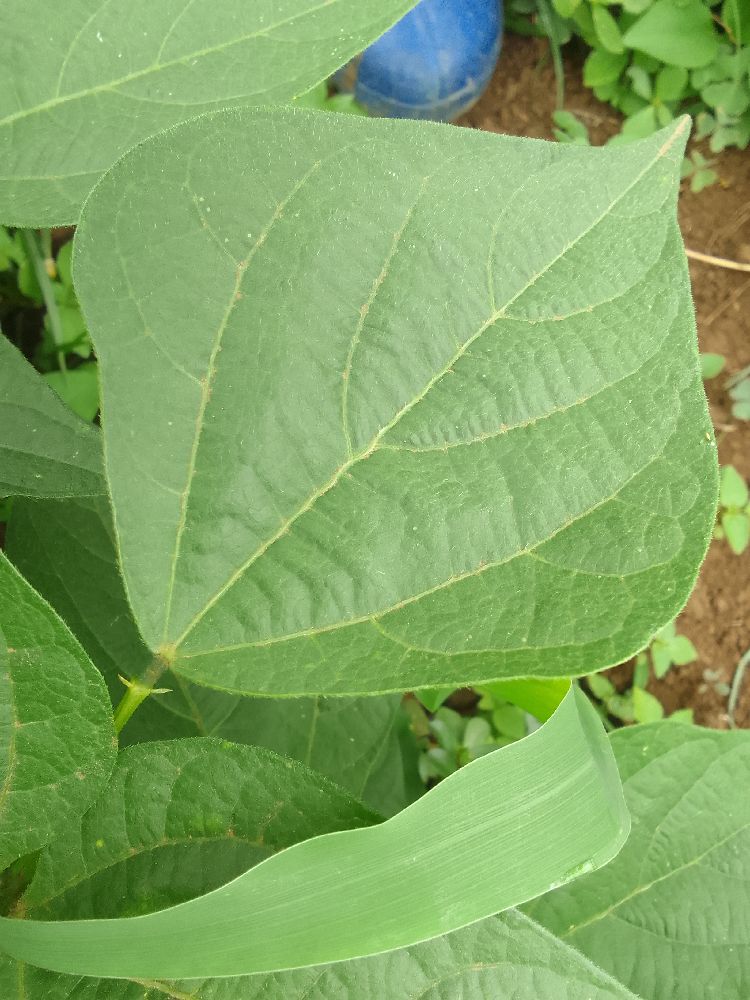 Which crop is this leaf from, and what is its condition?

common bean, healthy
